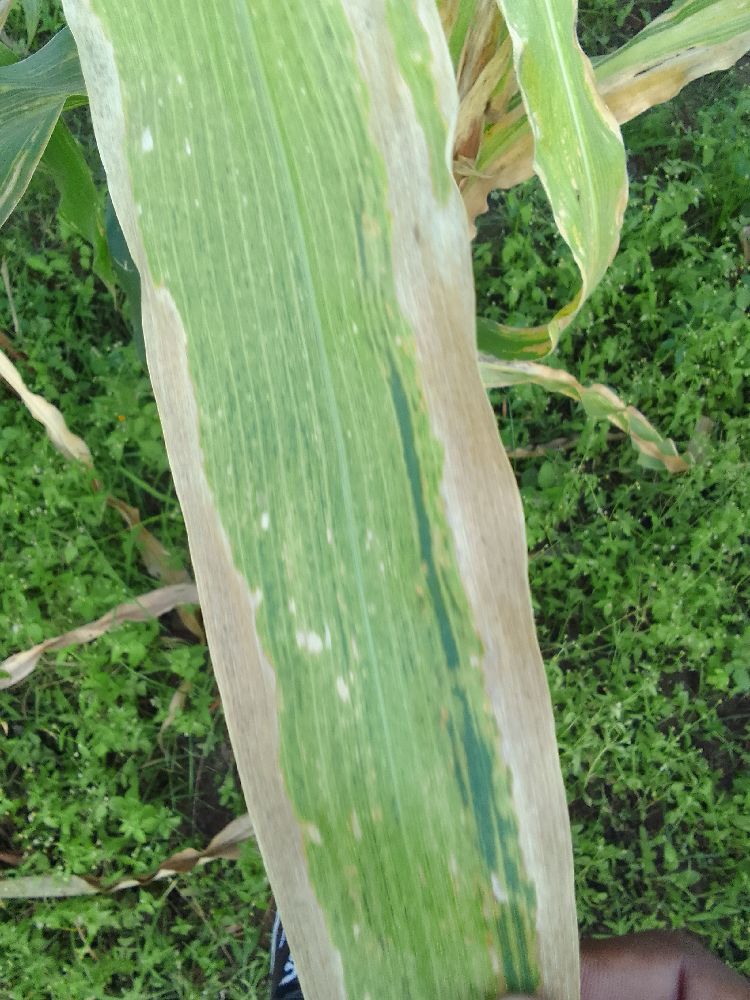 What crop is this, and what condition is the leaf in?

maize, maize lethal necrosis
